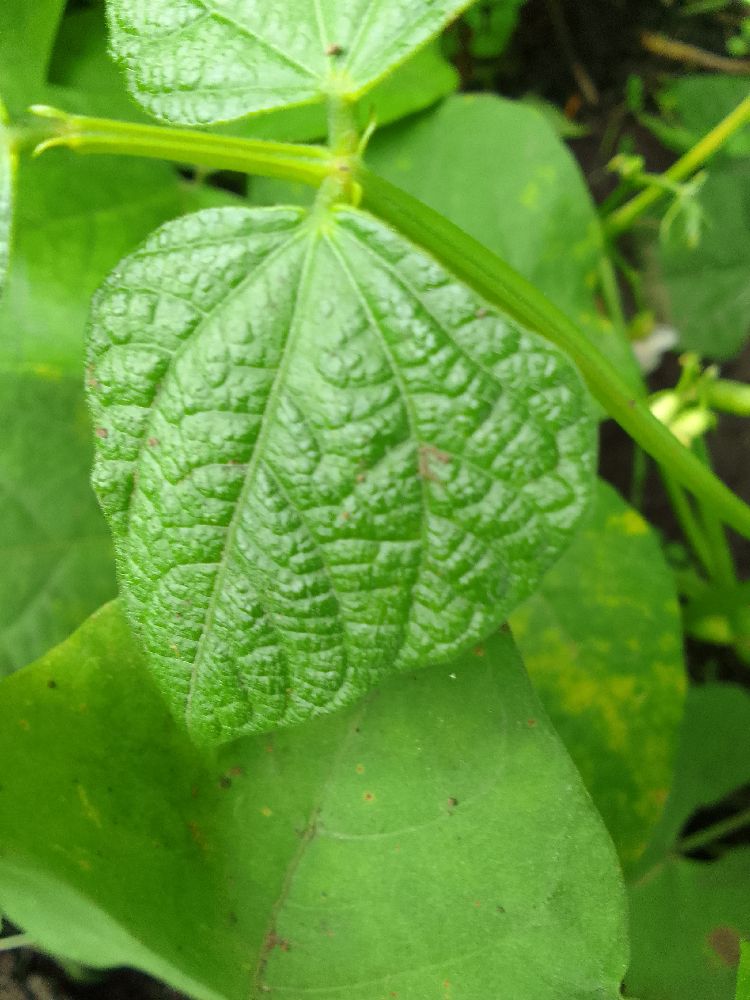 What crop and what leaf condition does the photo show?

common bean, healthy
